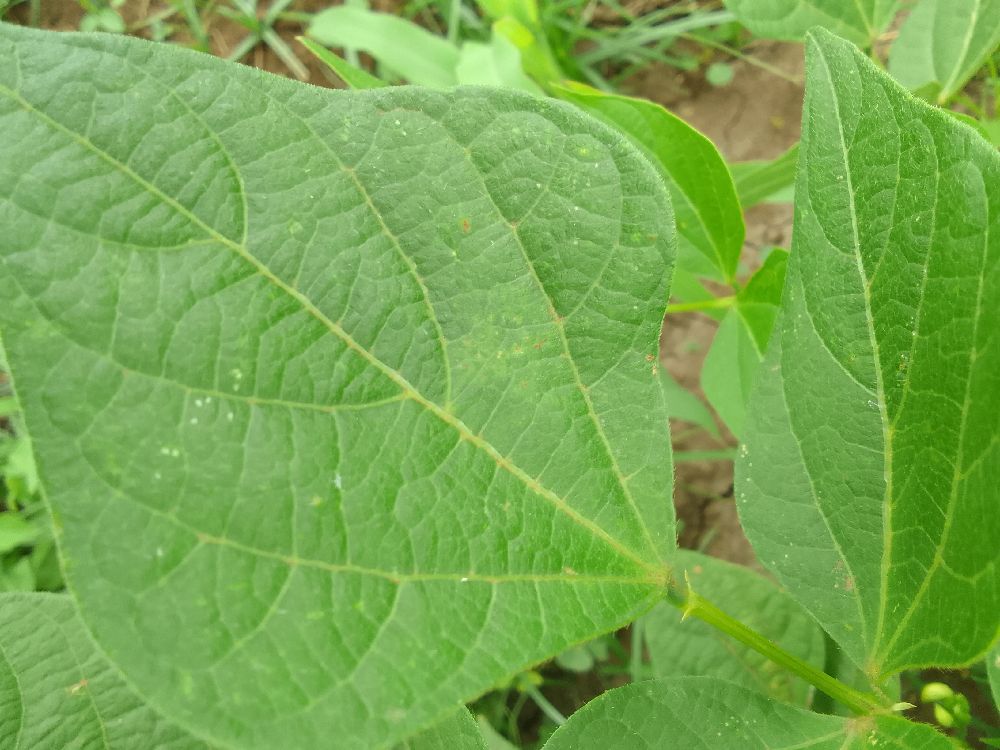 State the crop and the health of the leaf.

common bean, healthy
